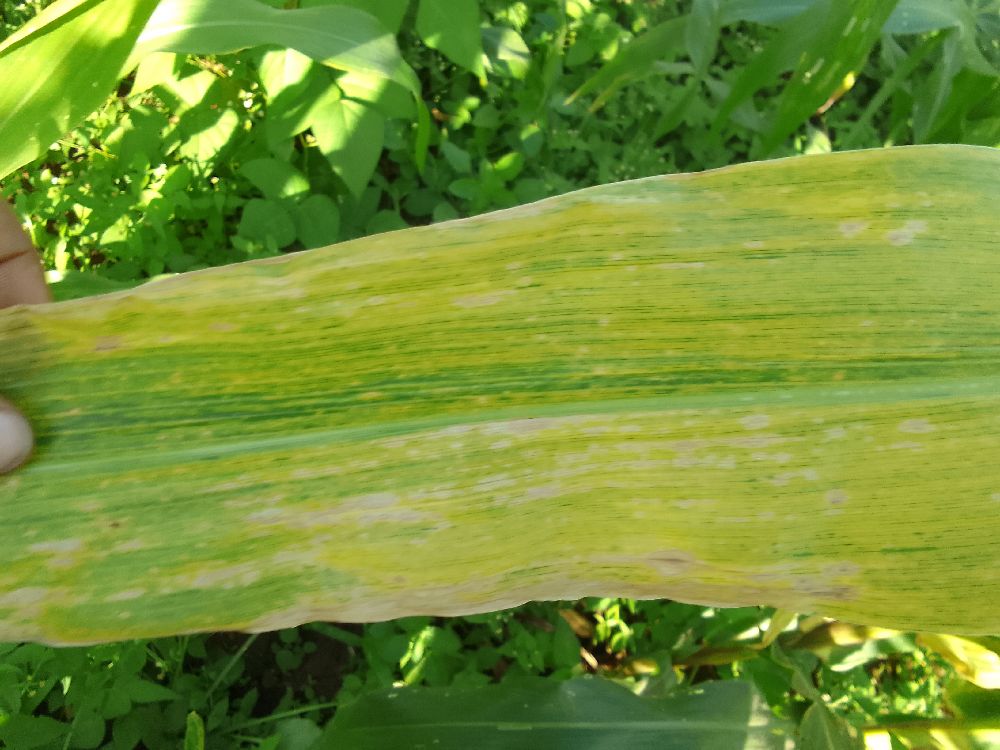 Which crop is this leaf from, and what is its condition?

maize, maize lethal necrosis
